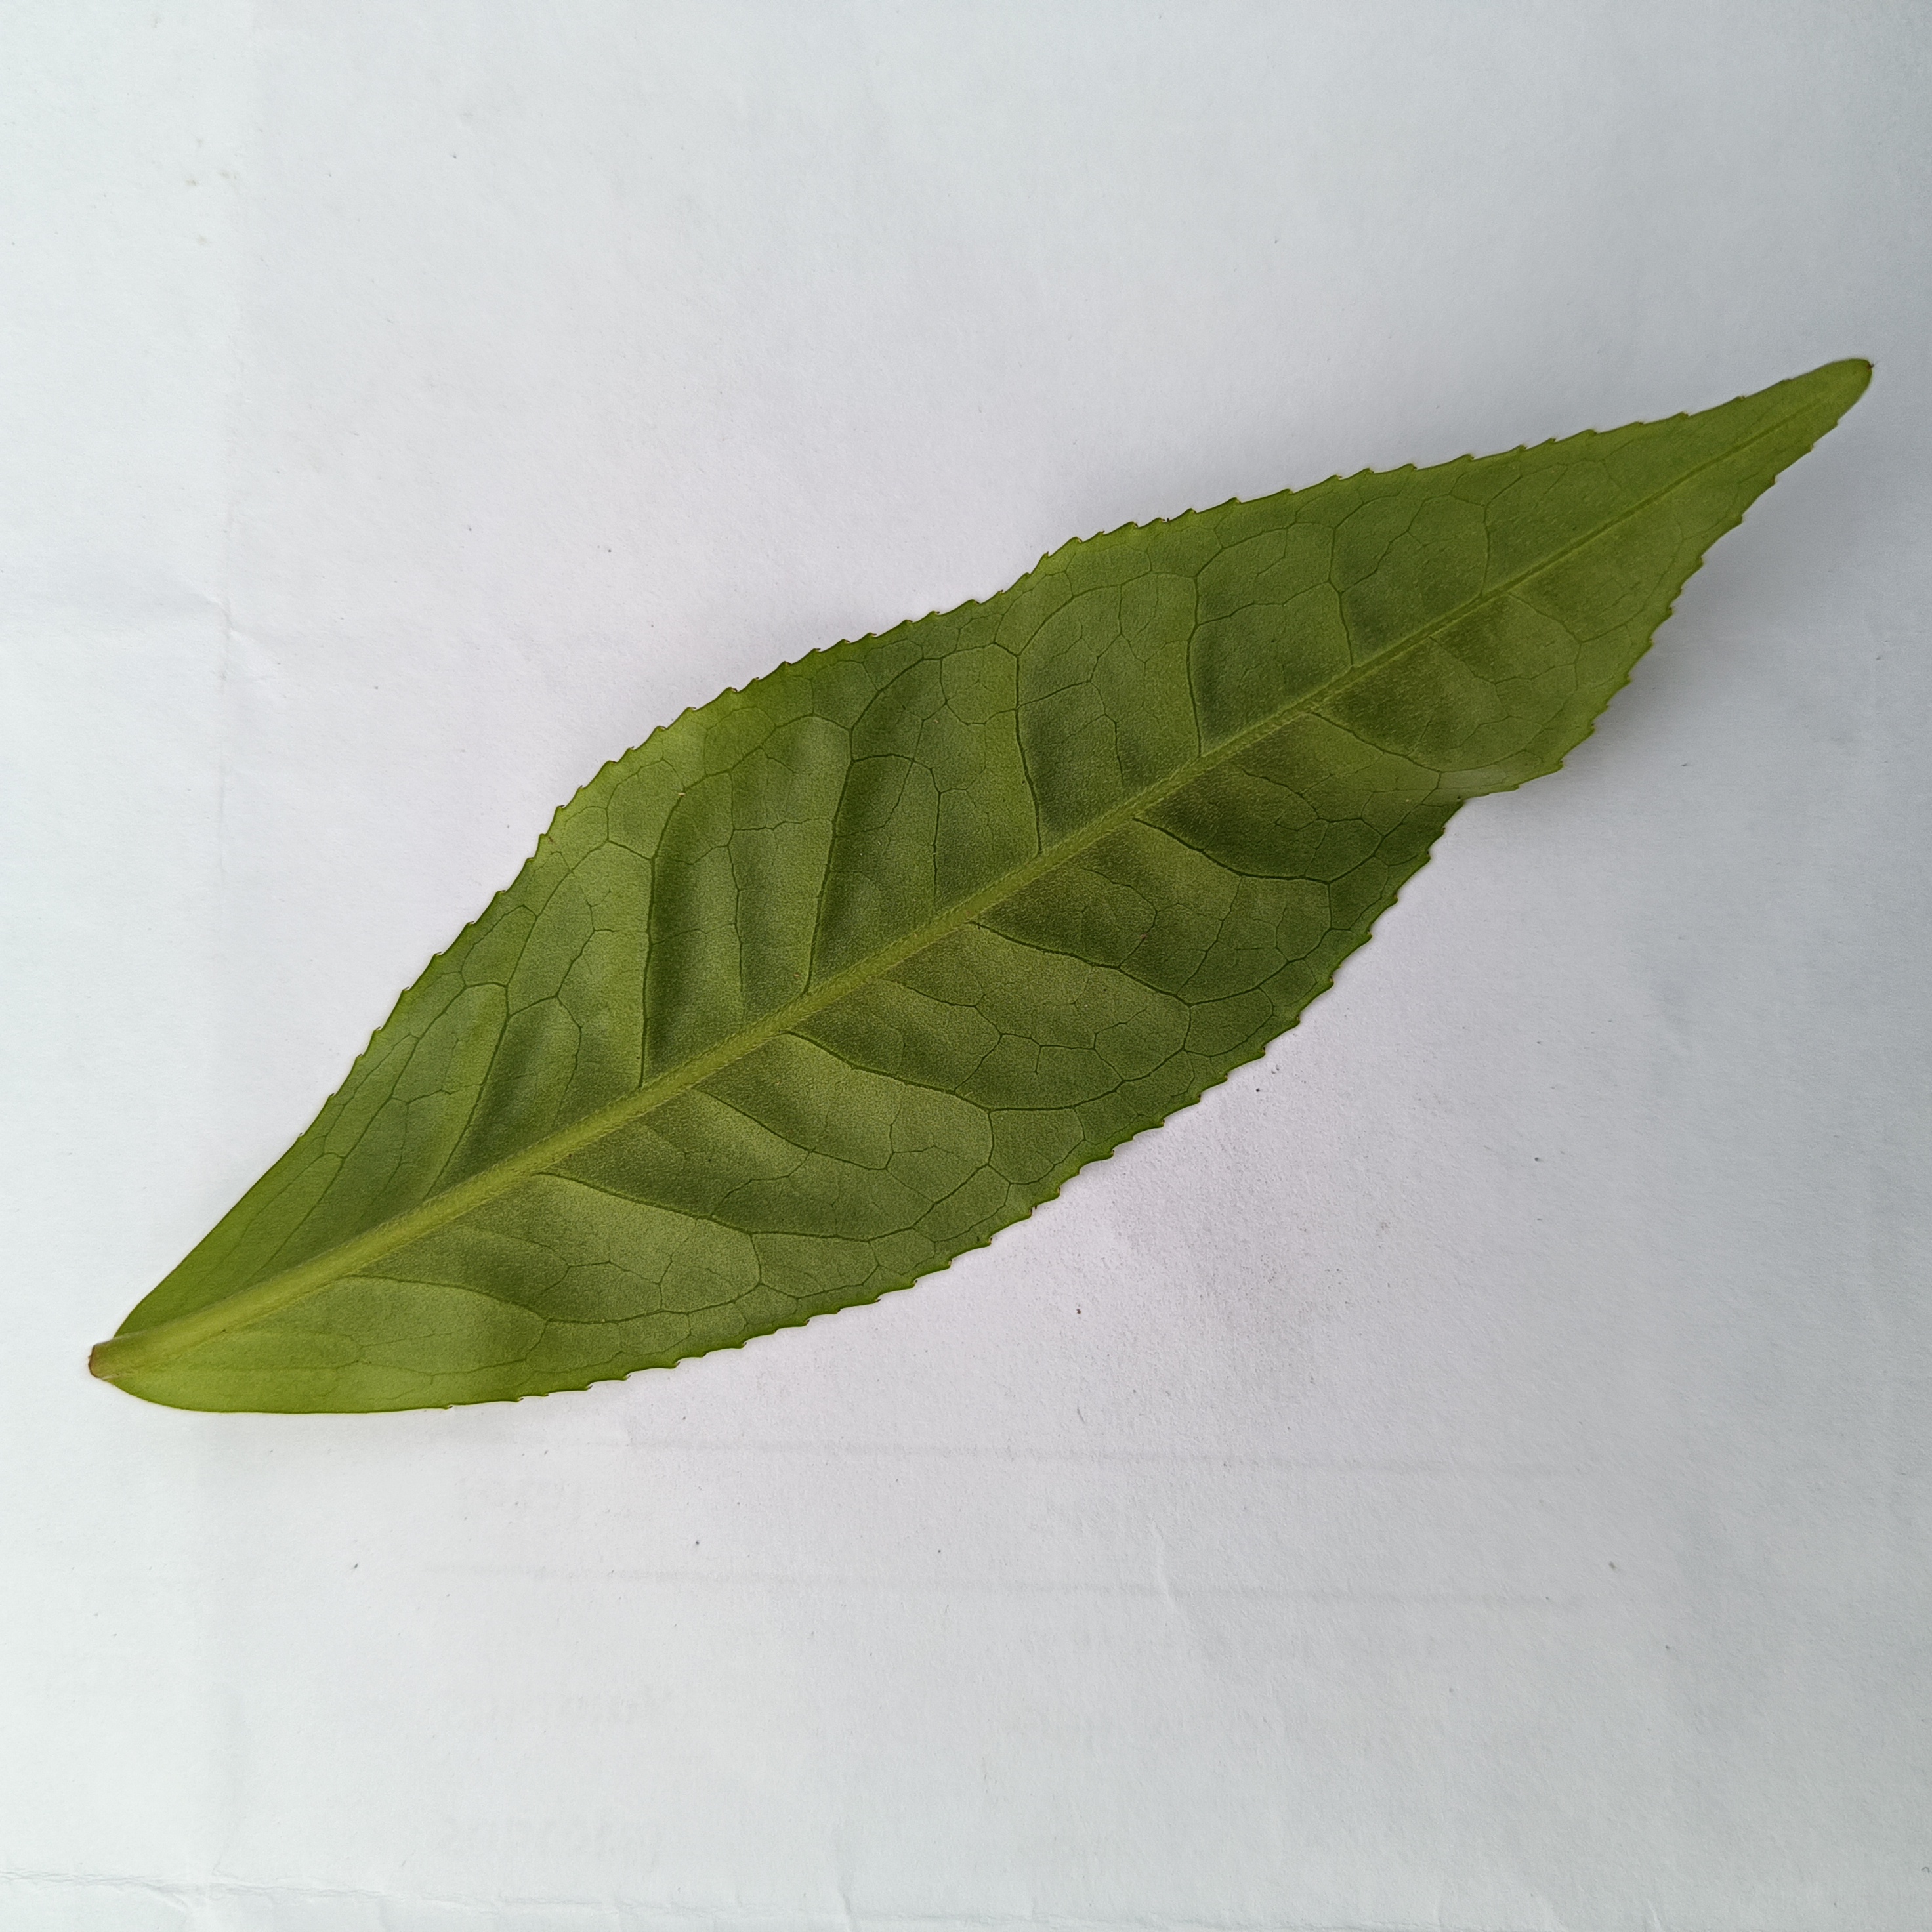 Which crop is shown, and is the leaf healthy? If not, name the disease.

tea, healthy
